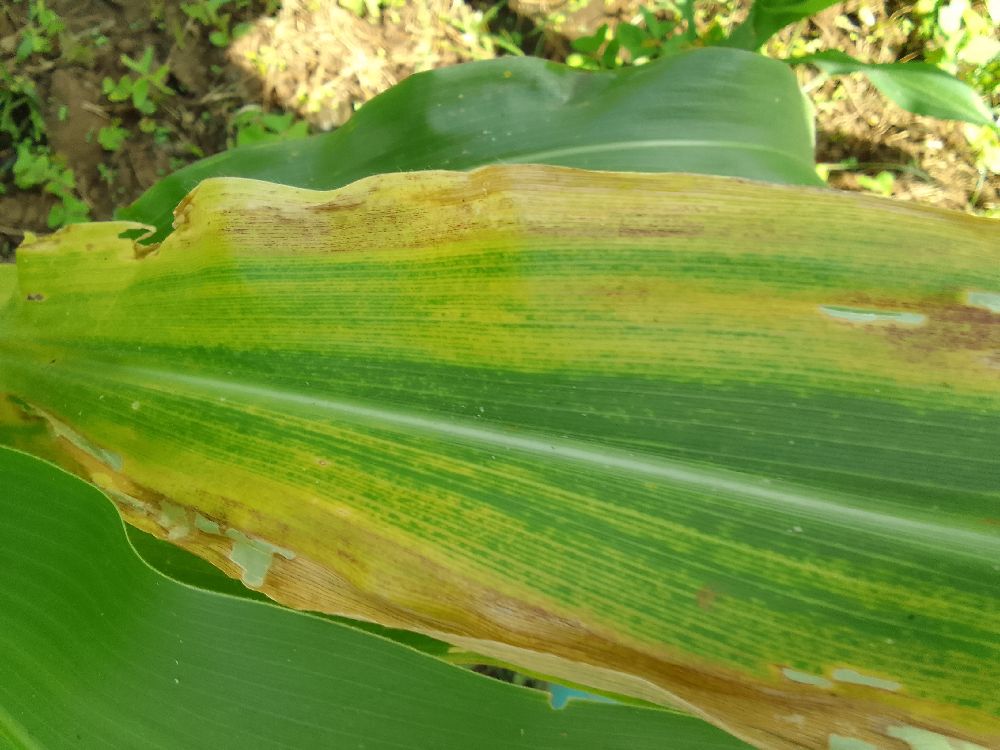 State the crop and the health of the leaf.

maize, maize lethal necrosis
